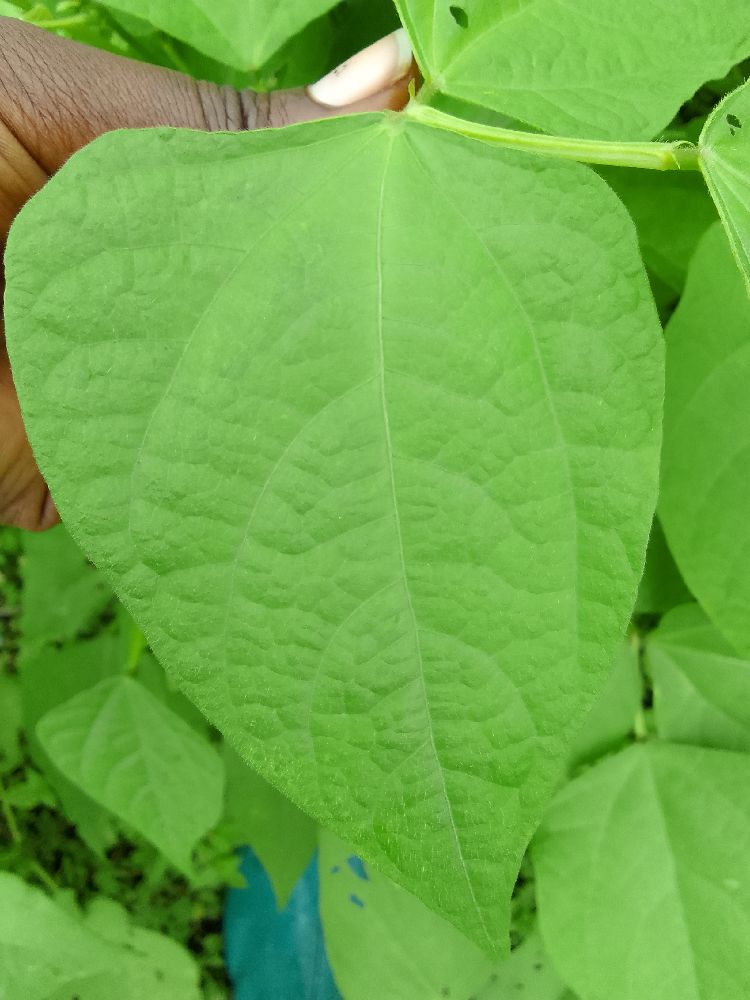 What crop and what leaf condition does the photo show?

common bean, healthy
